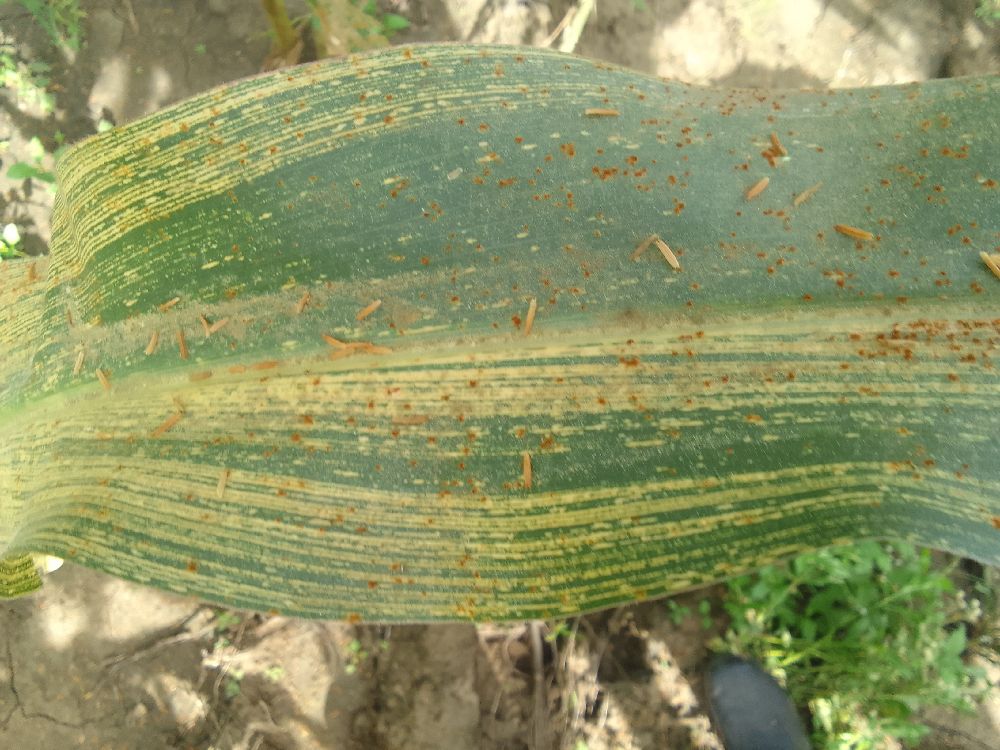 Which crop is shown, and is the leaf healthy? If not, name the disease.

maize, maize streak virus
